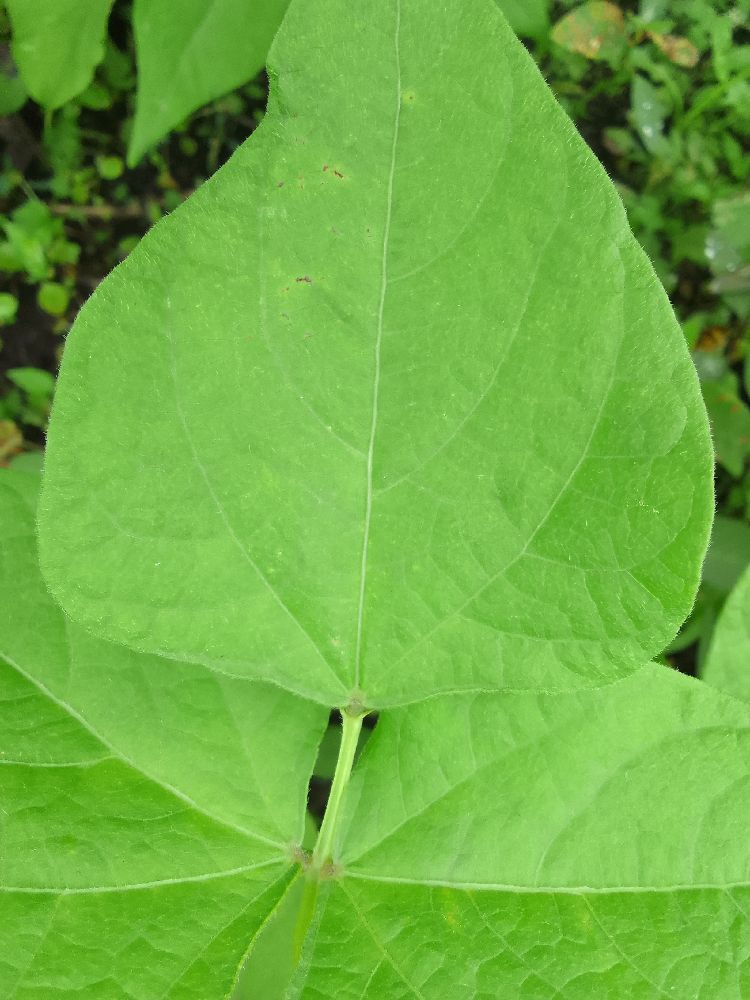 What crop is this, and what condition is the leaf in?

common bean, healthy
